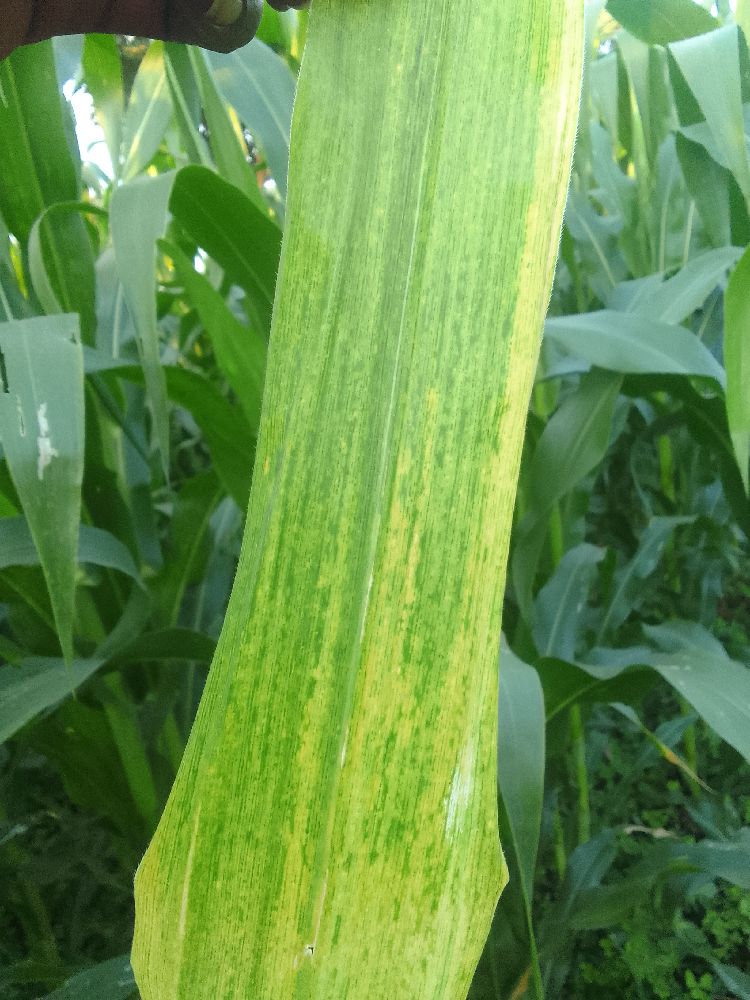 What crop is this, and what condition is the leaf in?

maize, maize lethal necrosis
